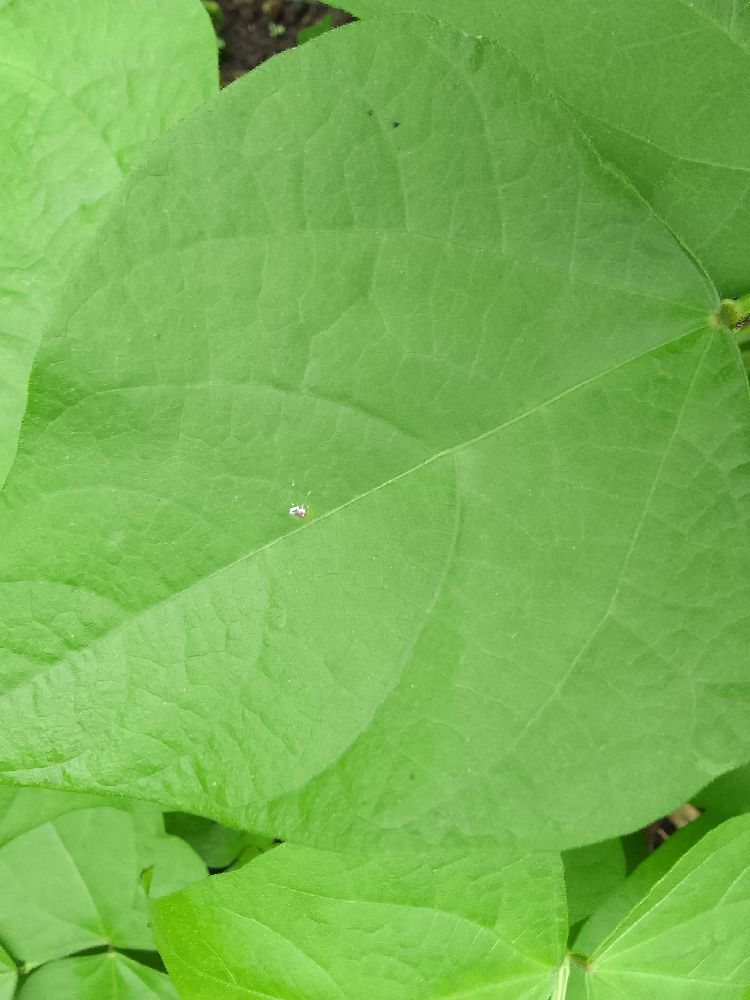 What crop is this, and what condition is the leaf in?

common bean, healthy
